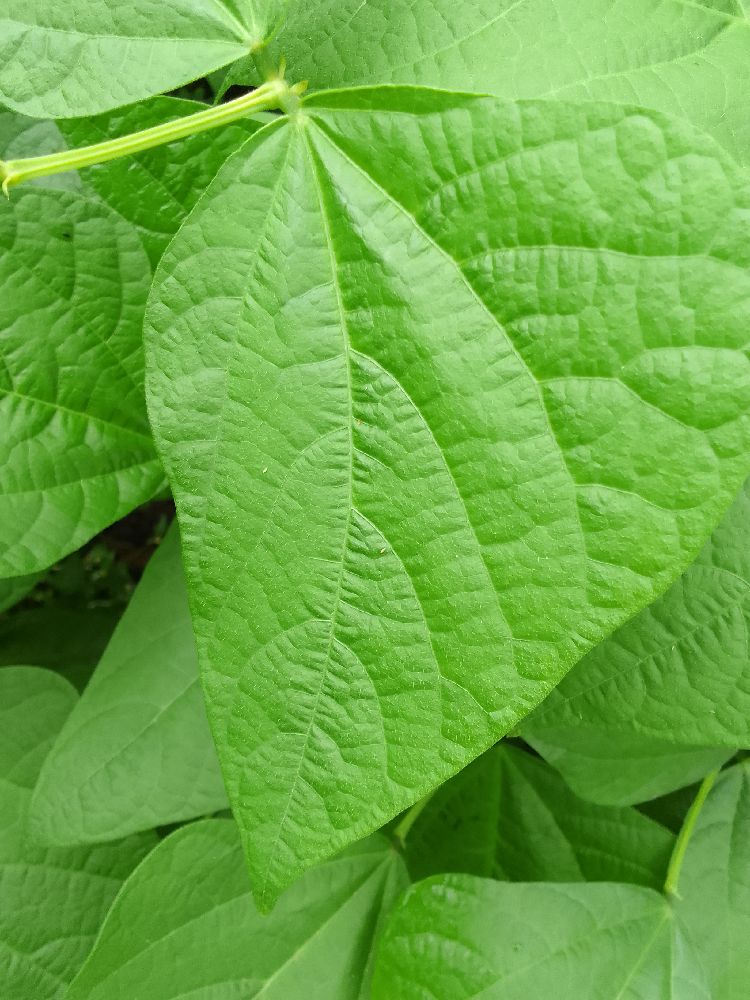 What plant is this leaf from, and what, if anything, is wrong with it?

common bean, healthy
